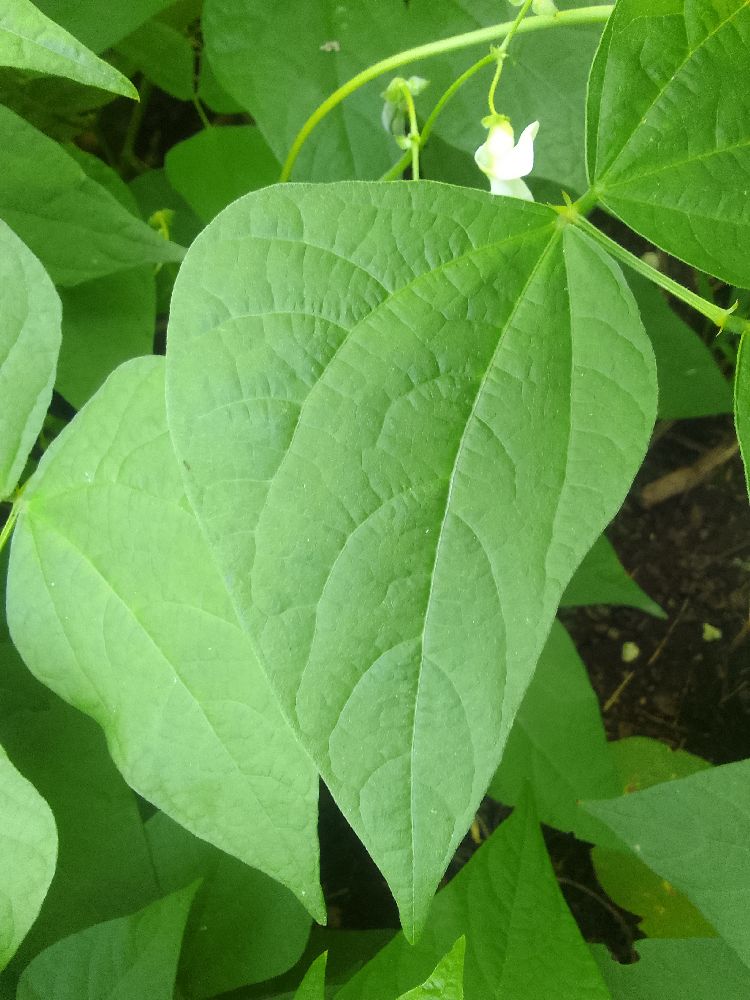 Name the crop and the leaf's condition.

common bean, healthy
